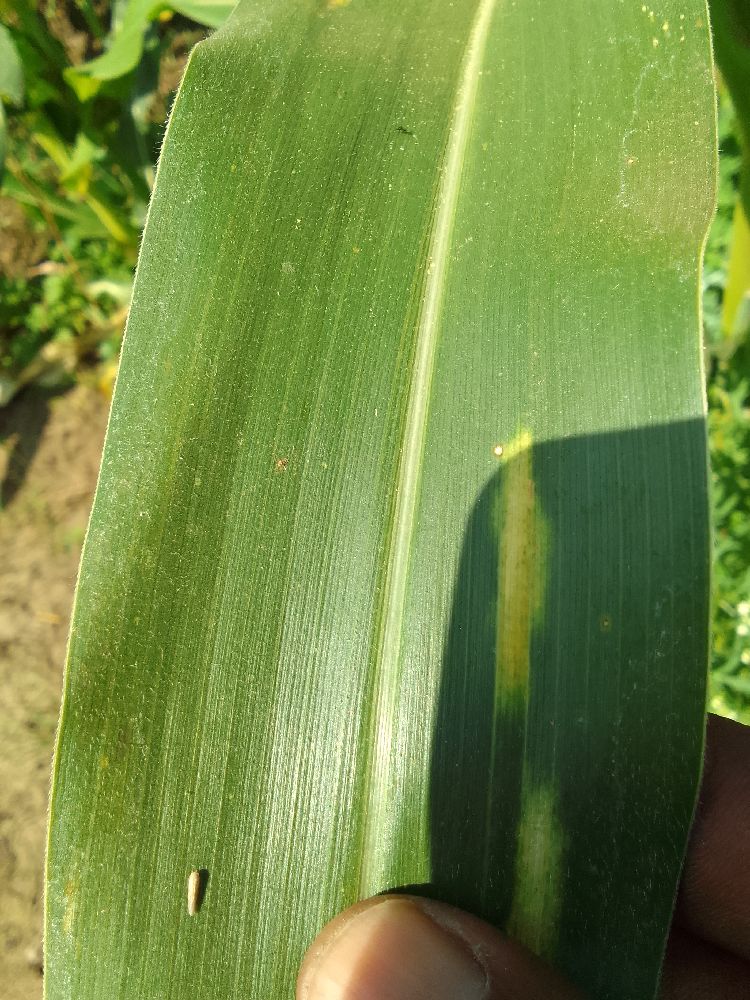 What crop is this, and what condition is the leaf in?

maize, healthy
